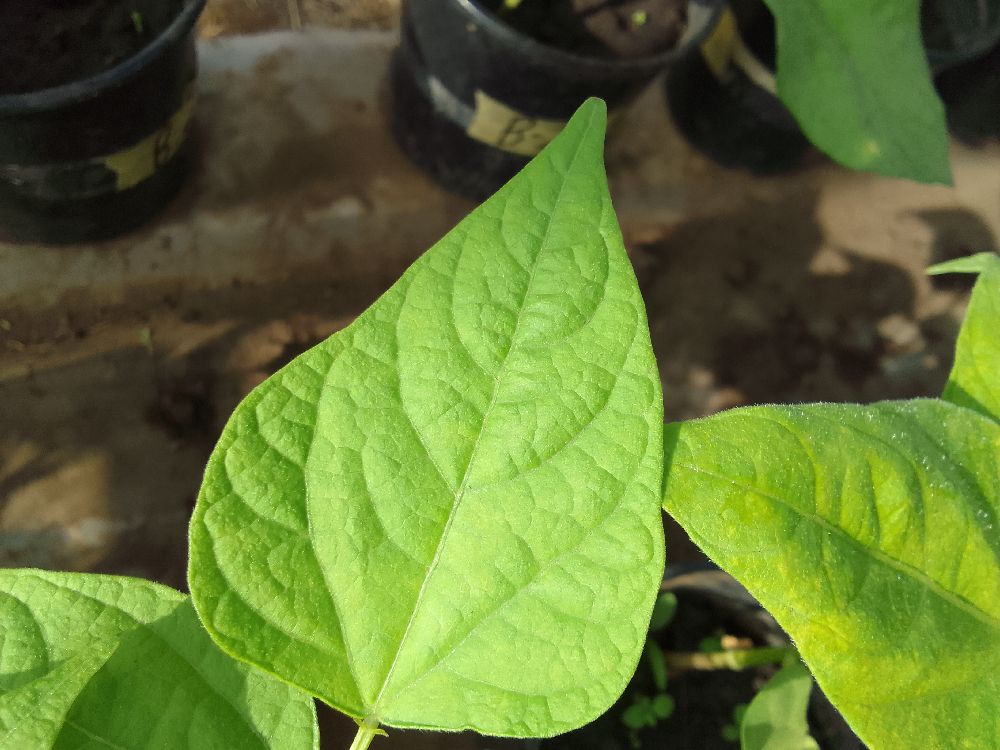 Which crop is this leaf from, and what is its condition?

common bean, healthy
